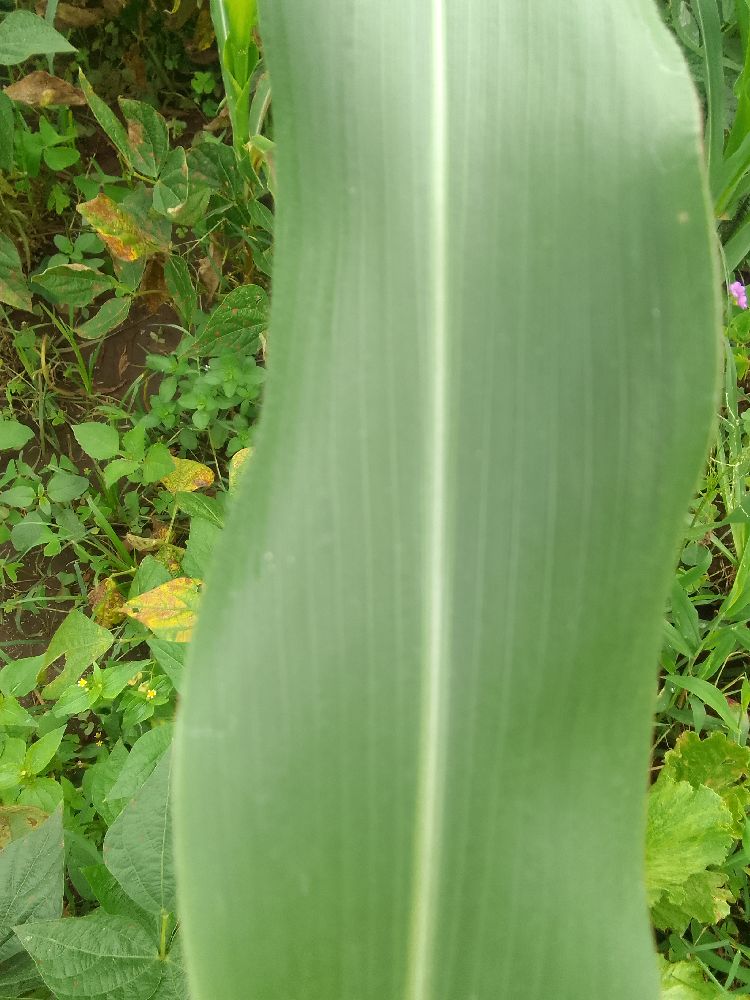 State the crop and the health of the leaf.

maize, healthy
